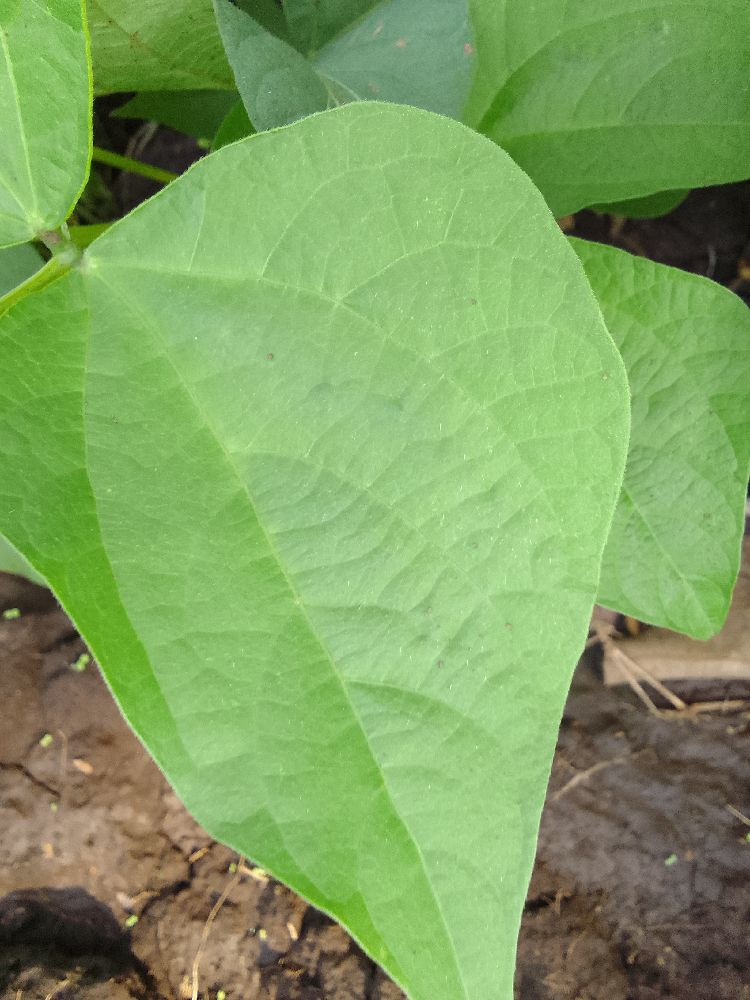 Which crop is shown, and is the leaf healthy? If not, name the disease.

common bean, healthy
